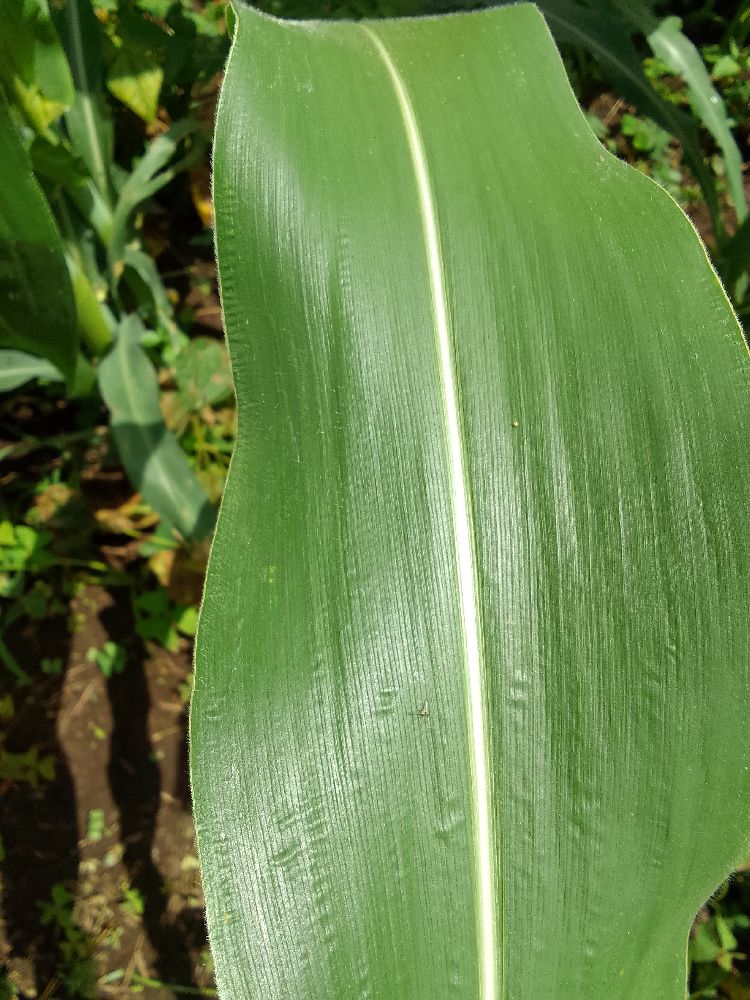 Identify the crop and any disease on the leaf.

maize, healthy
